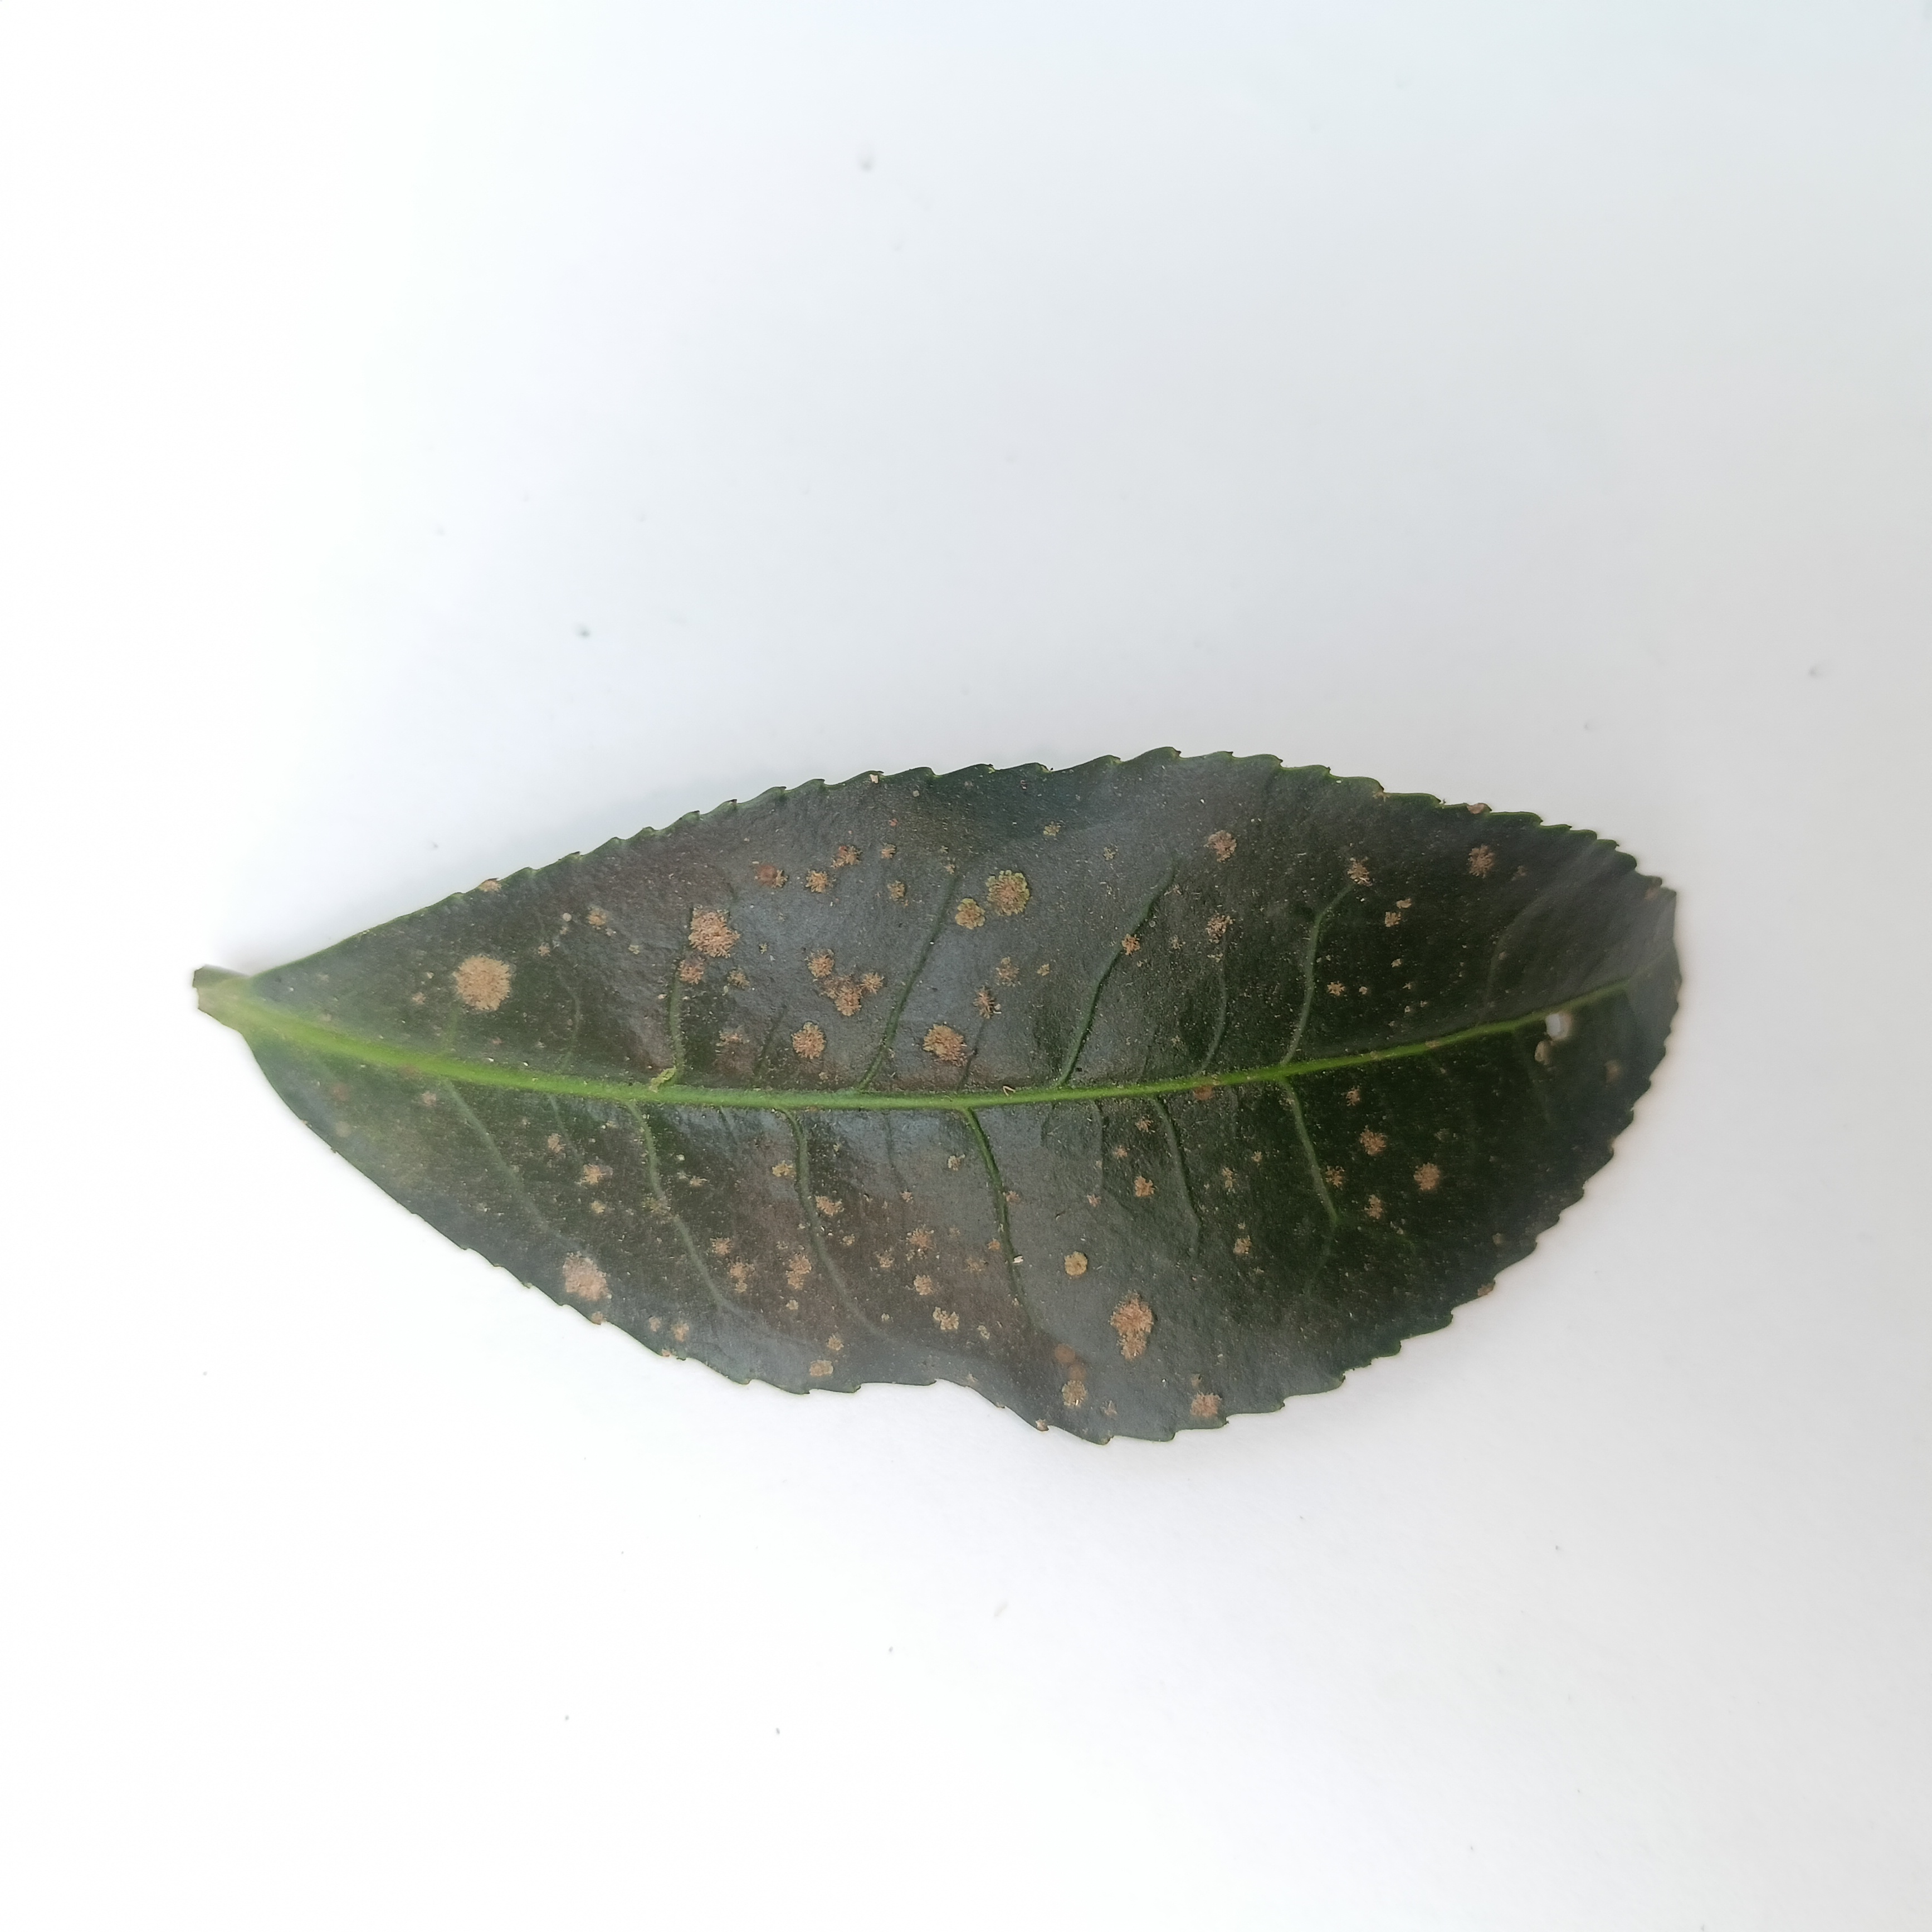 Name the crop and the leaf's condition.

tea, algal leaf
